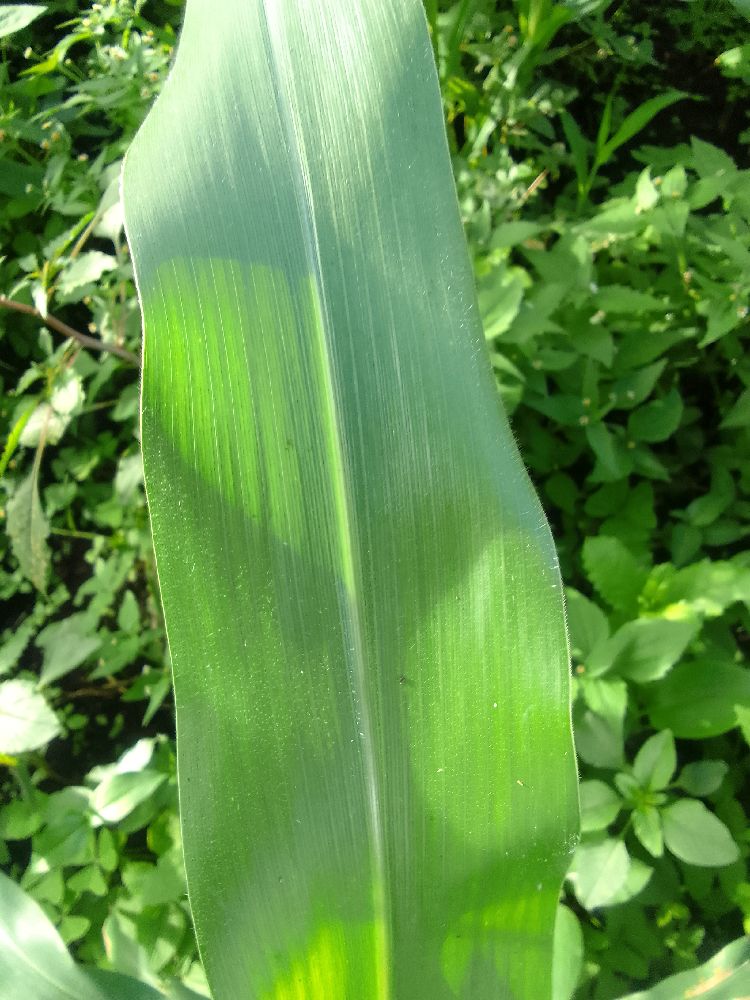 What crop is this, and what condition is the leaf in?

maize, healthy
